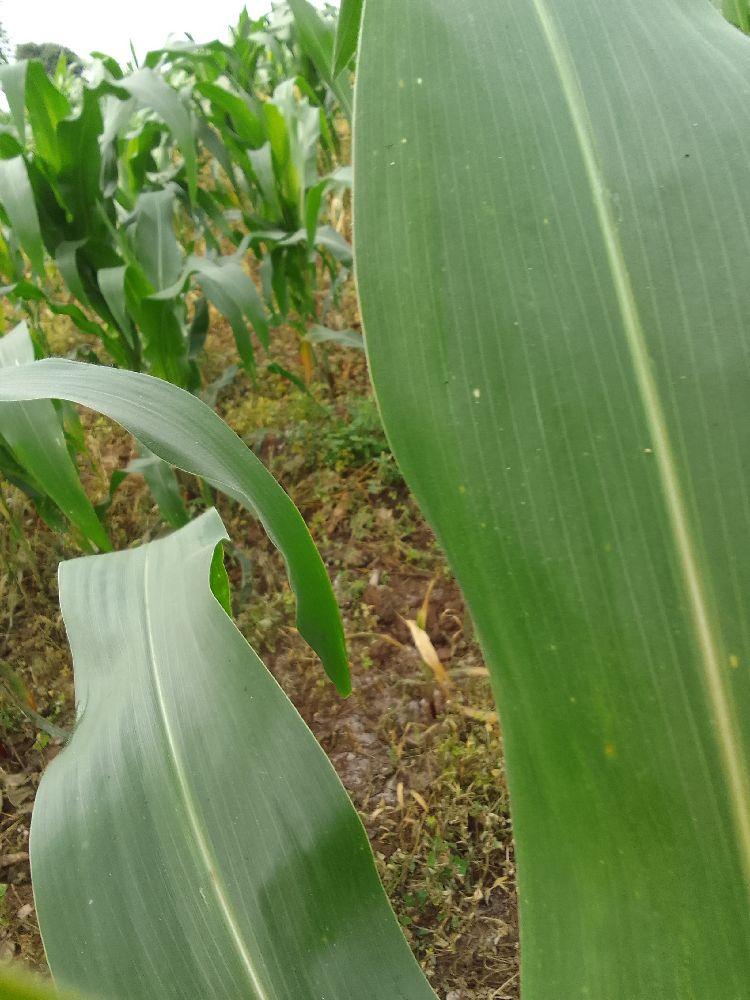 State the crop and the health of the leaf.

maize, healthy
